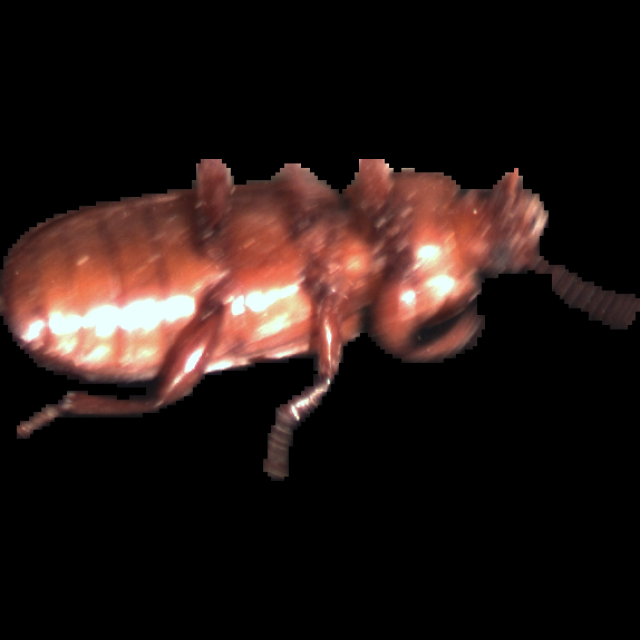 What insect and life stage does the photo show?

mealworm beetle
